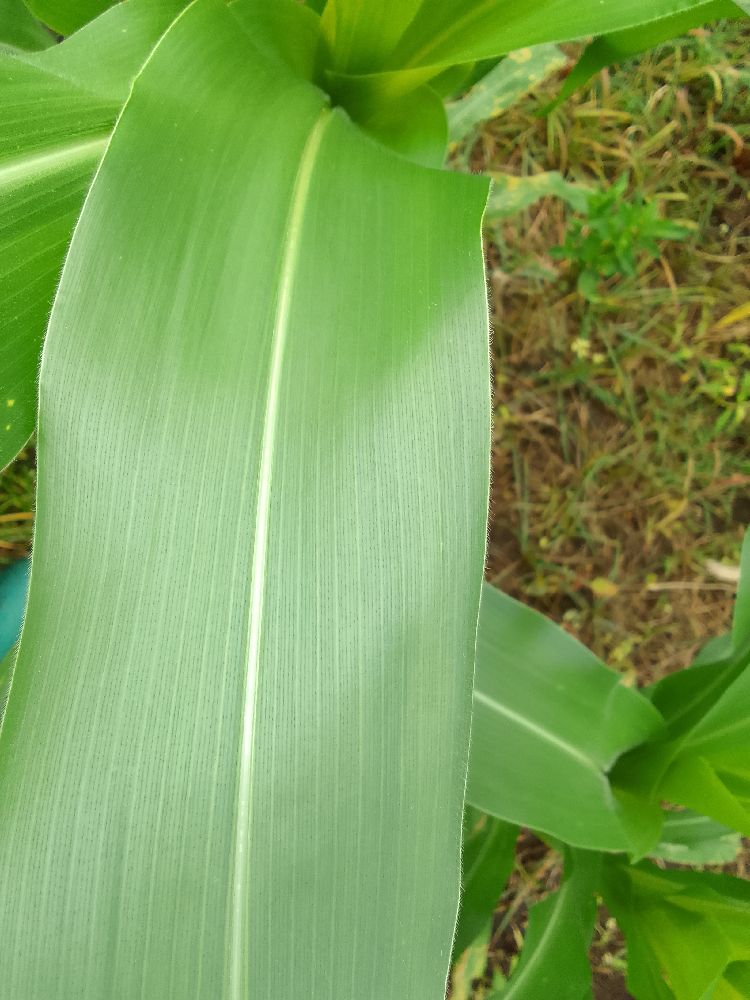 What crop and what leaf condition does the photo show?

maize, healthy
